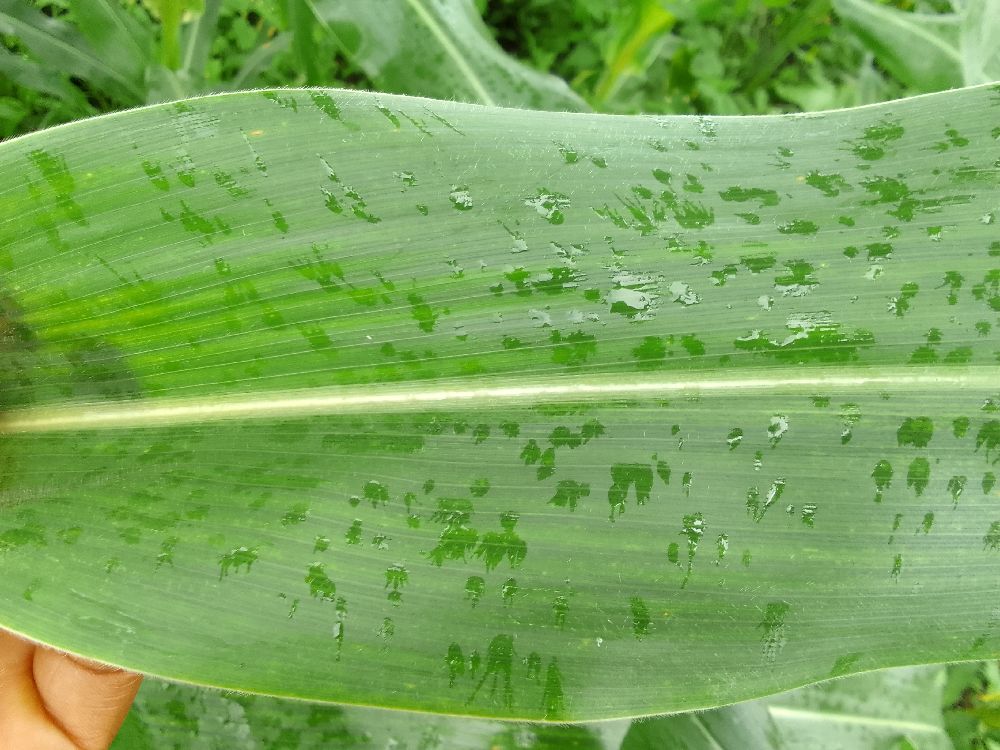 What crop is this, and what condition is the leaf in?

maize, healthy
